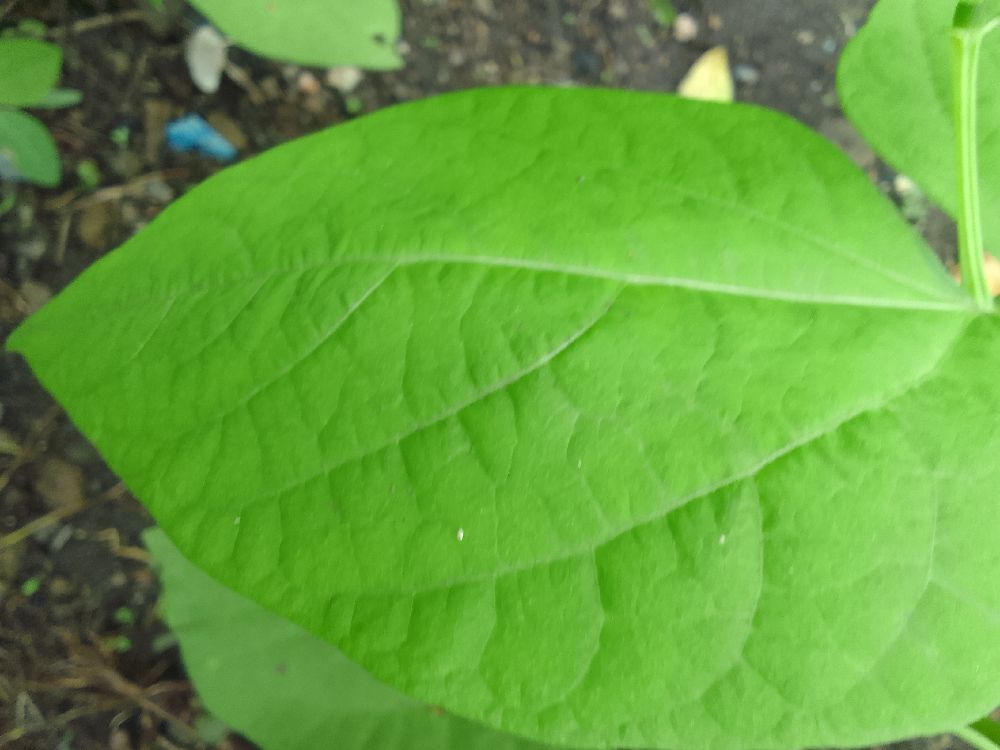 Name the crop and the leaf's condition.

common bean, healthy
